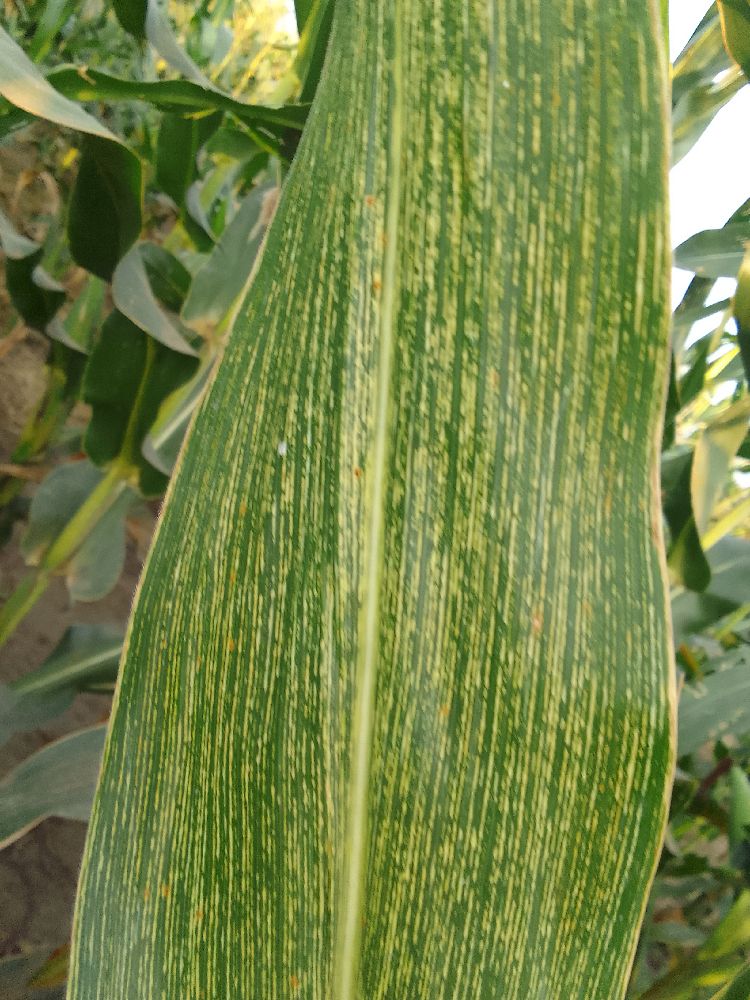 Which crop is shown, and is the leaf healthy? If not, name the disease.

maize, maize streak virus
